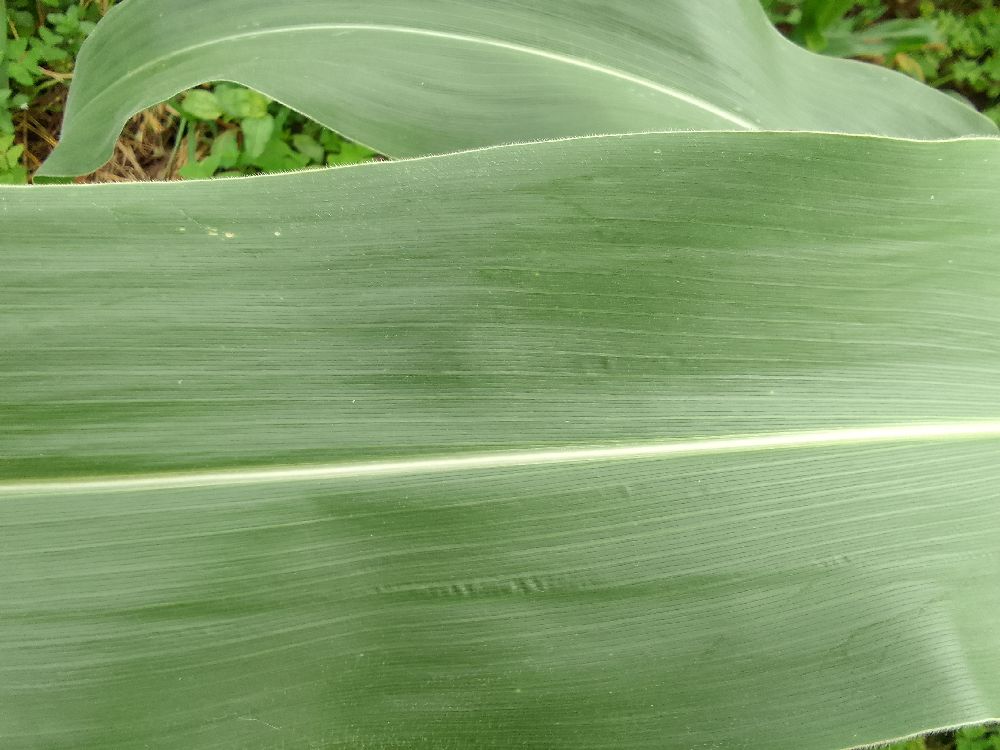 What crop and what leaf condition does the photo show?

maize, healthy
